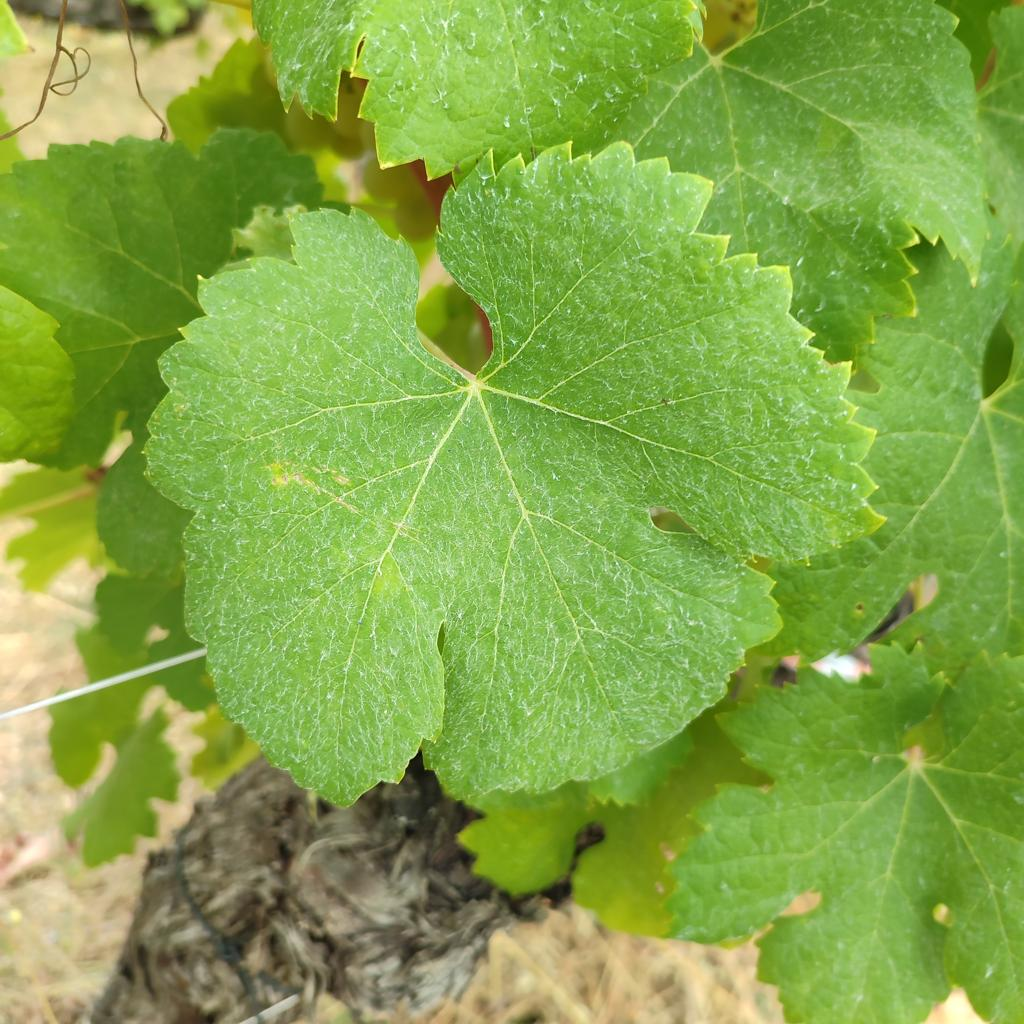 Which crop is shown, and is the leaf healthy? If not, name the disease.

grapevine, healthy
